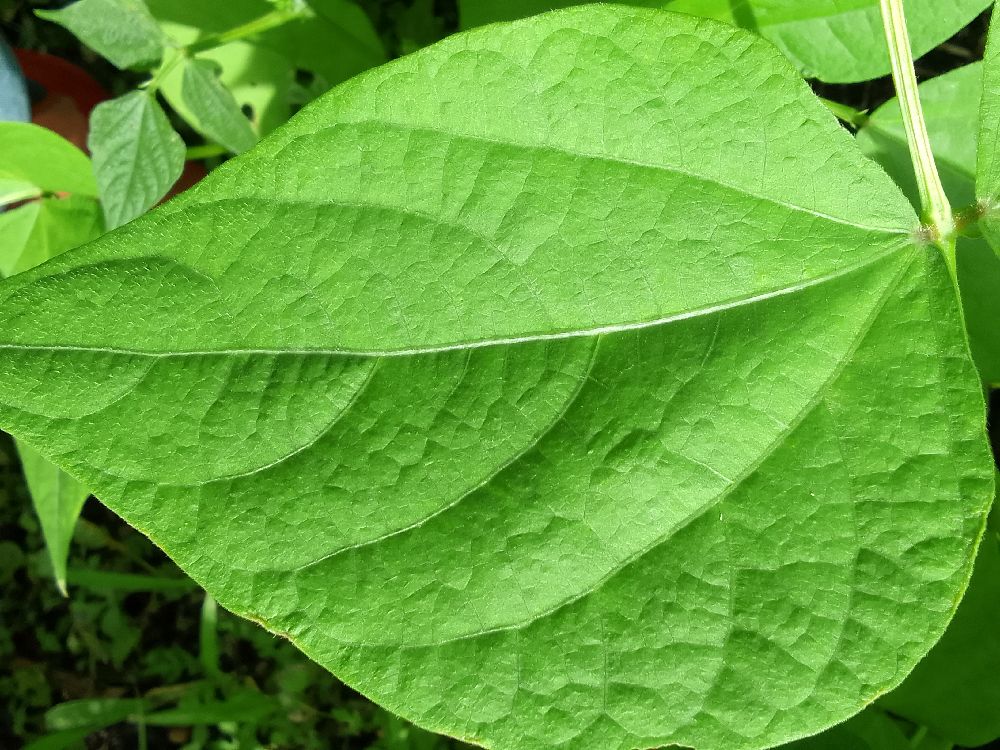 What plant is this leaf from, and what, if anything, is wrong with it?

common bean, healthy
